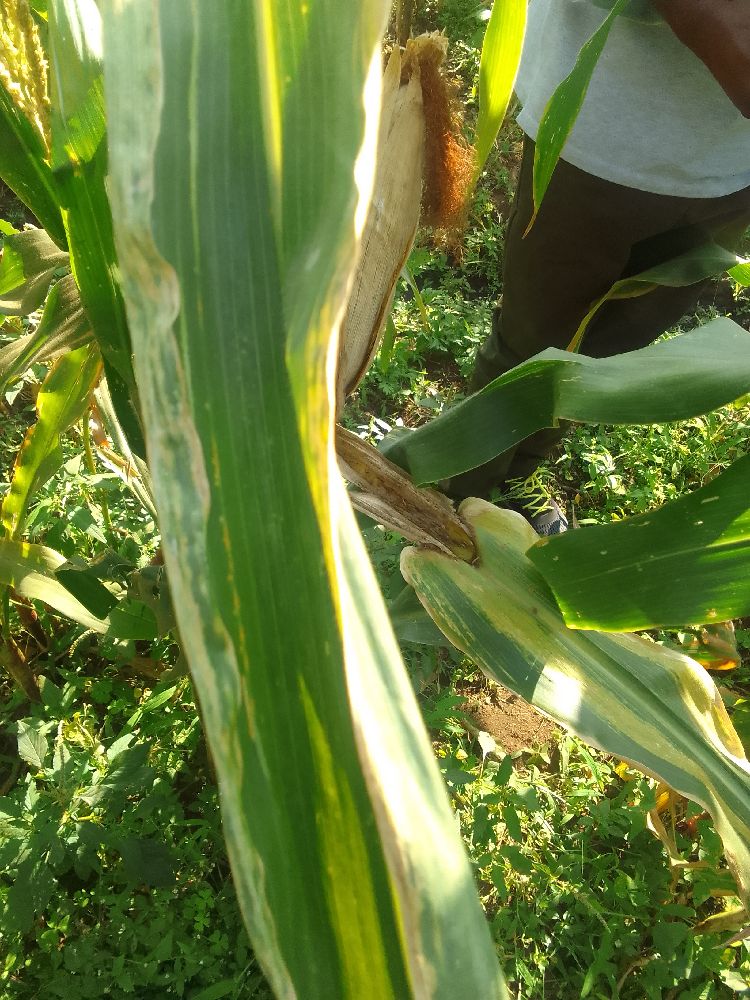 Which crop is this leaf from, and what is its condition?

maize, maize lethal necrosis
